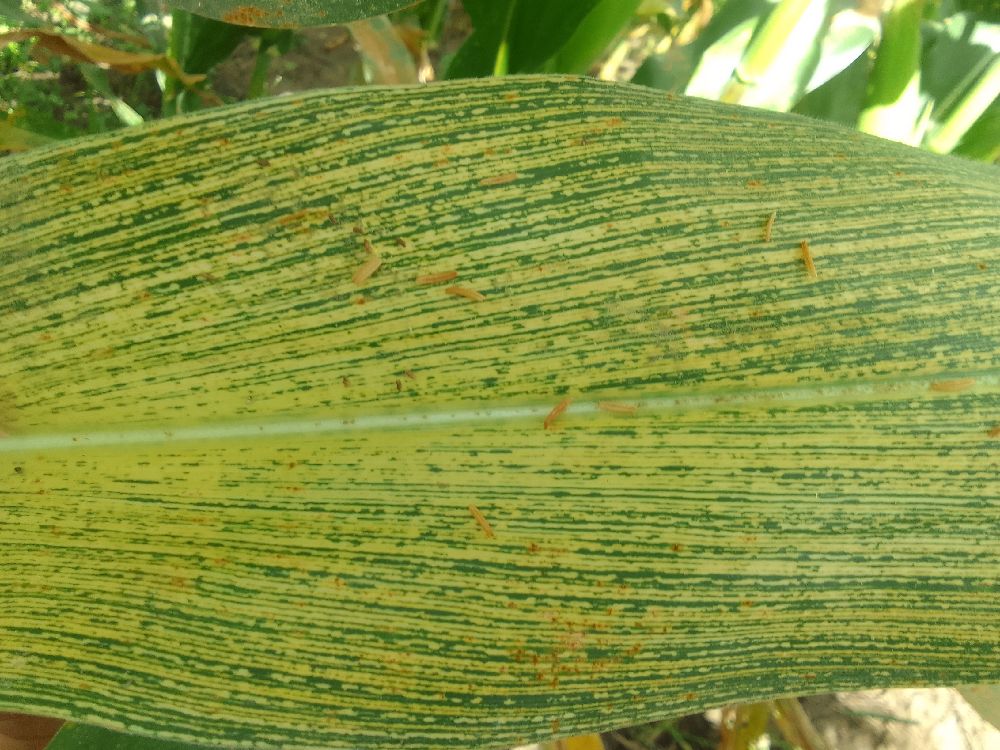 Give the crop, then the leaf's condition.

maize, maize streak virus
